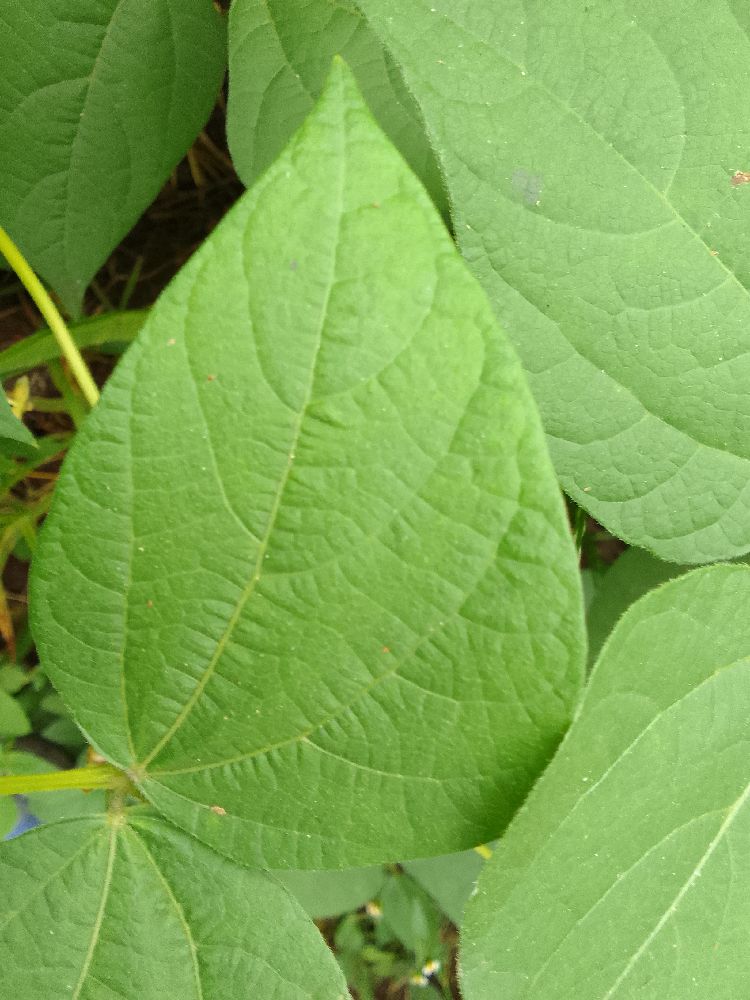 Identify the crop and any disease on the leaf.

common bean, healthy
